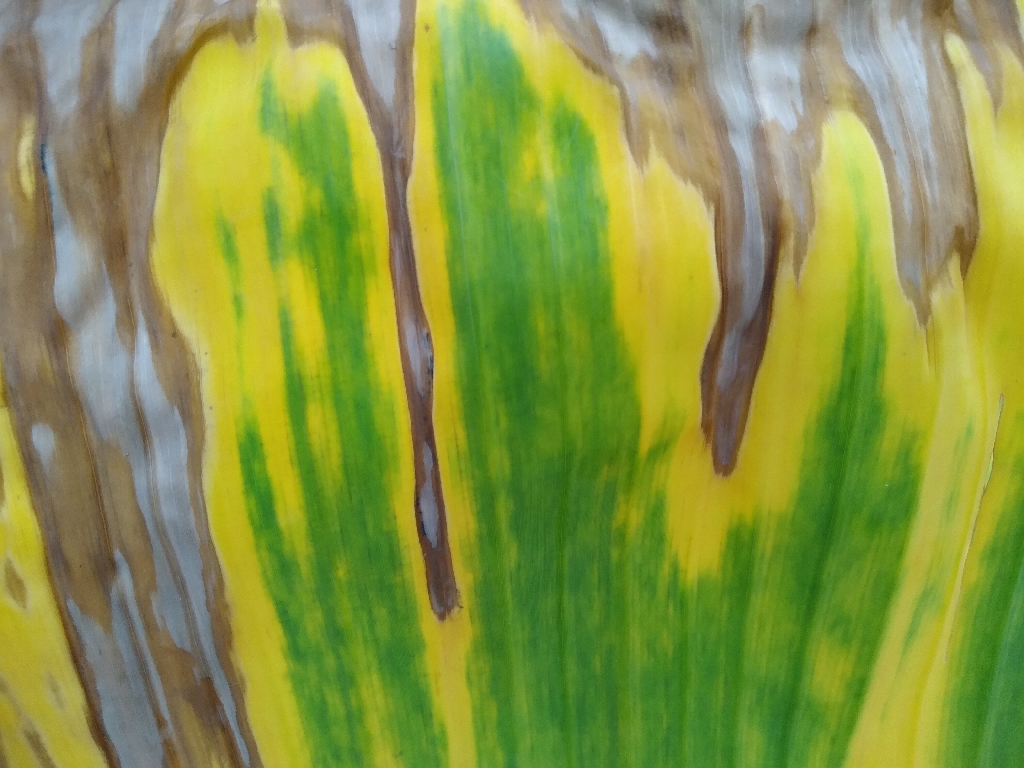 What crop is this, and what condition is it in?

banana, fusarium wilt race 1
